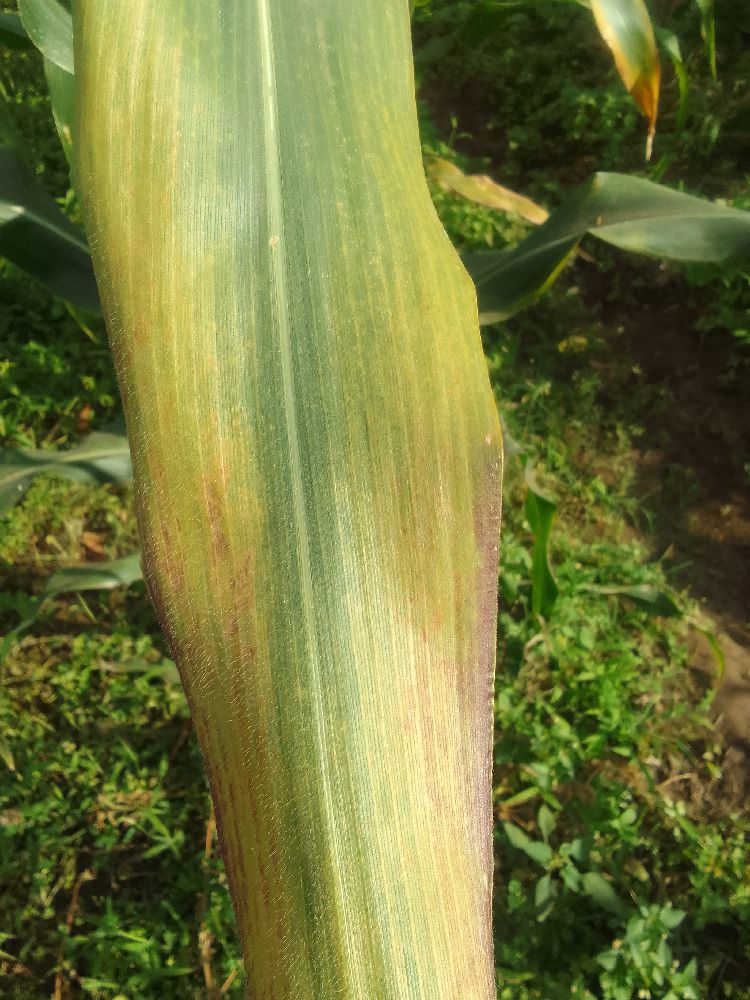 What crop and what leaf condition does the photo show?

maize, maize lethal necrosis
